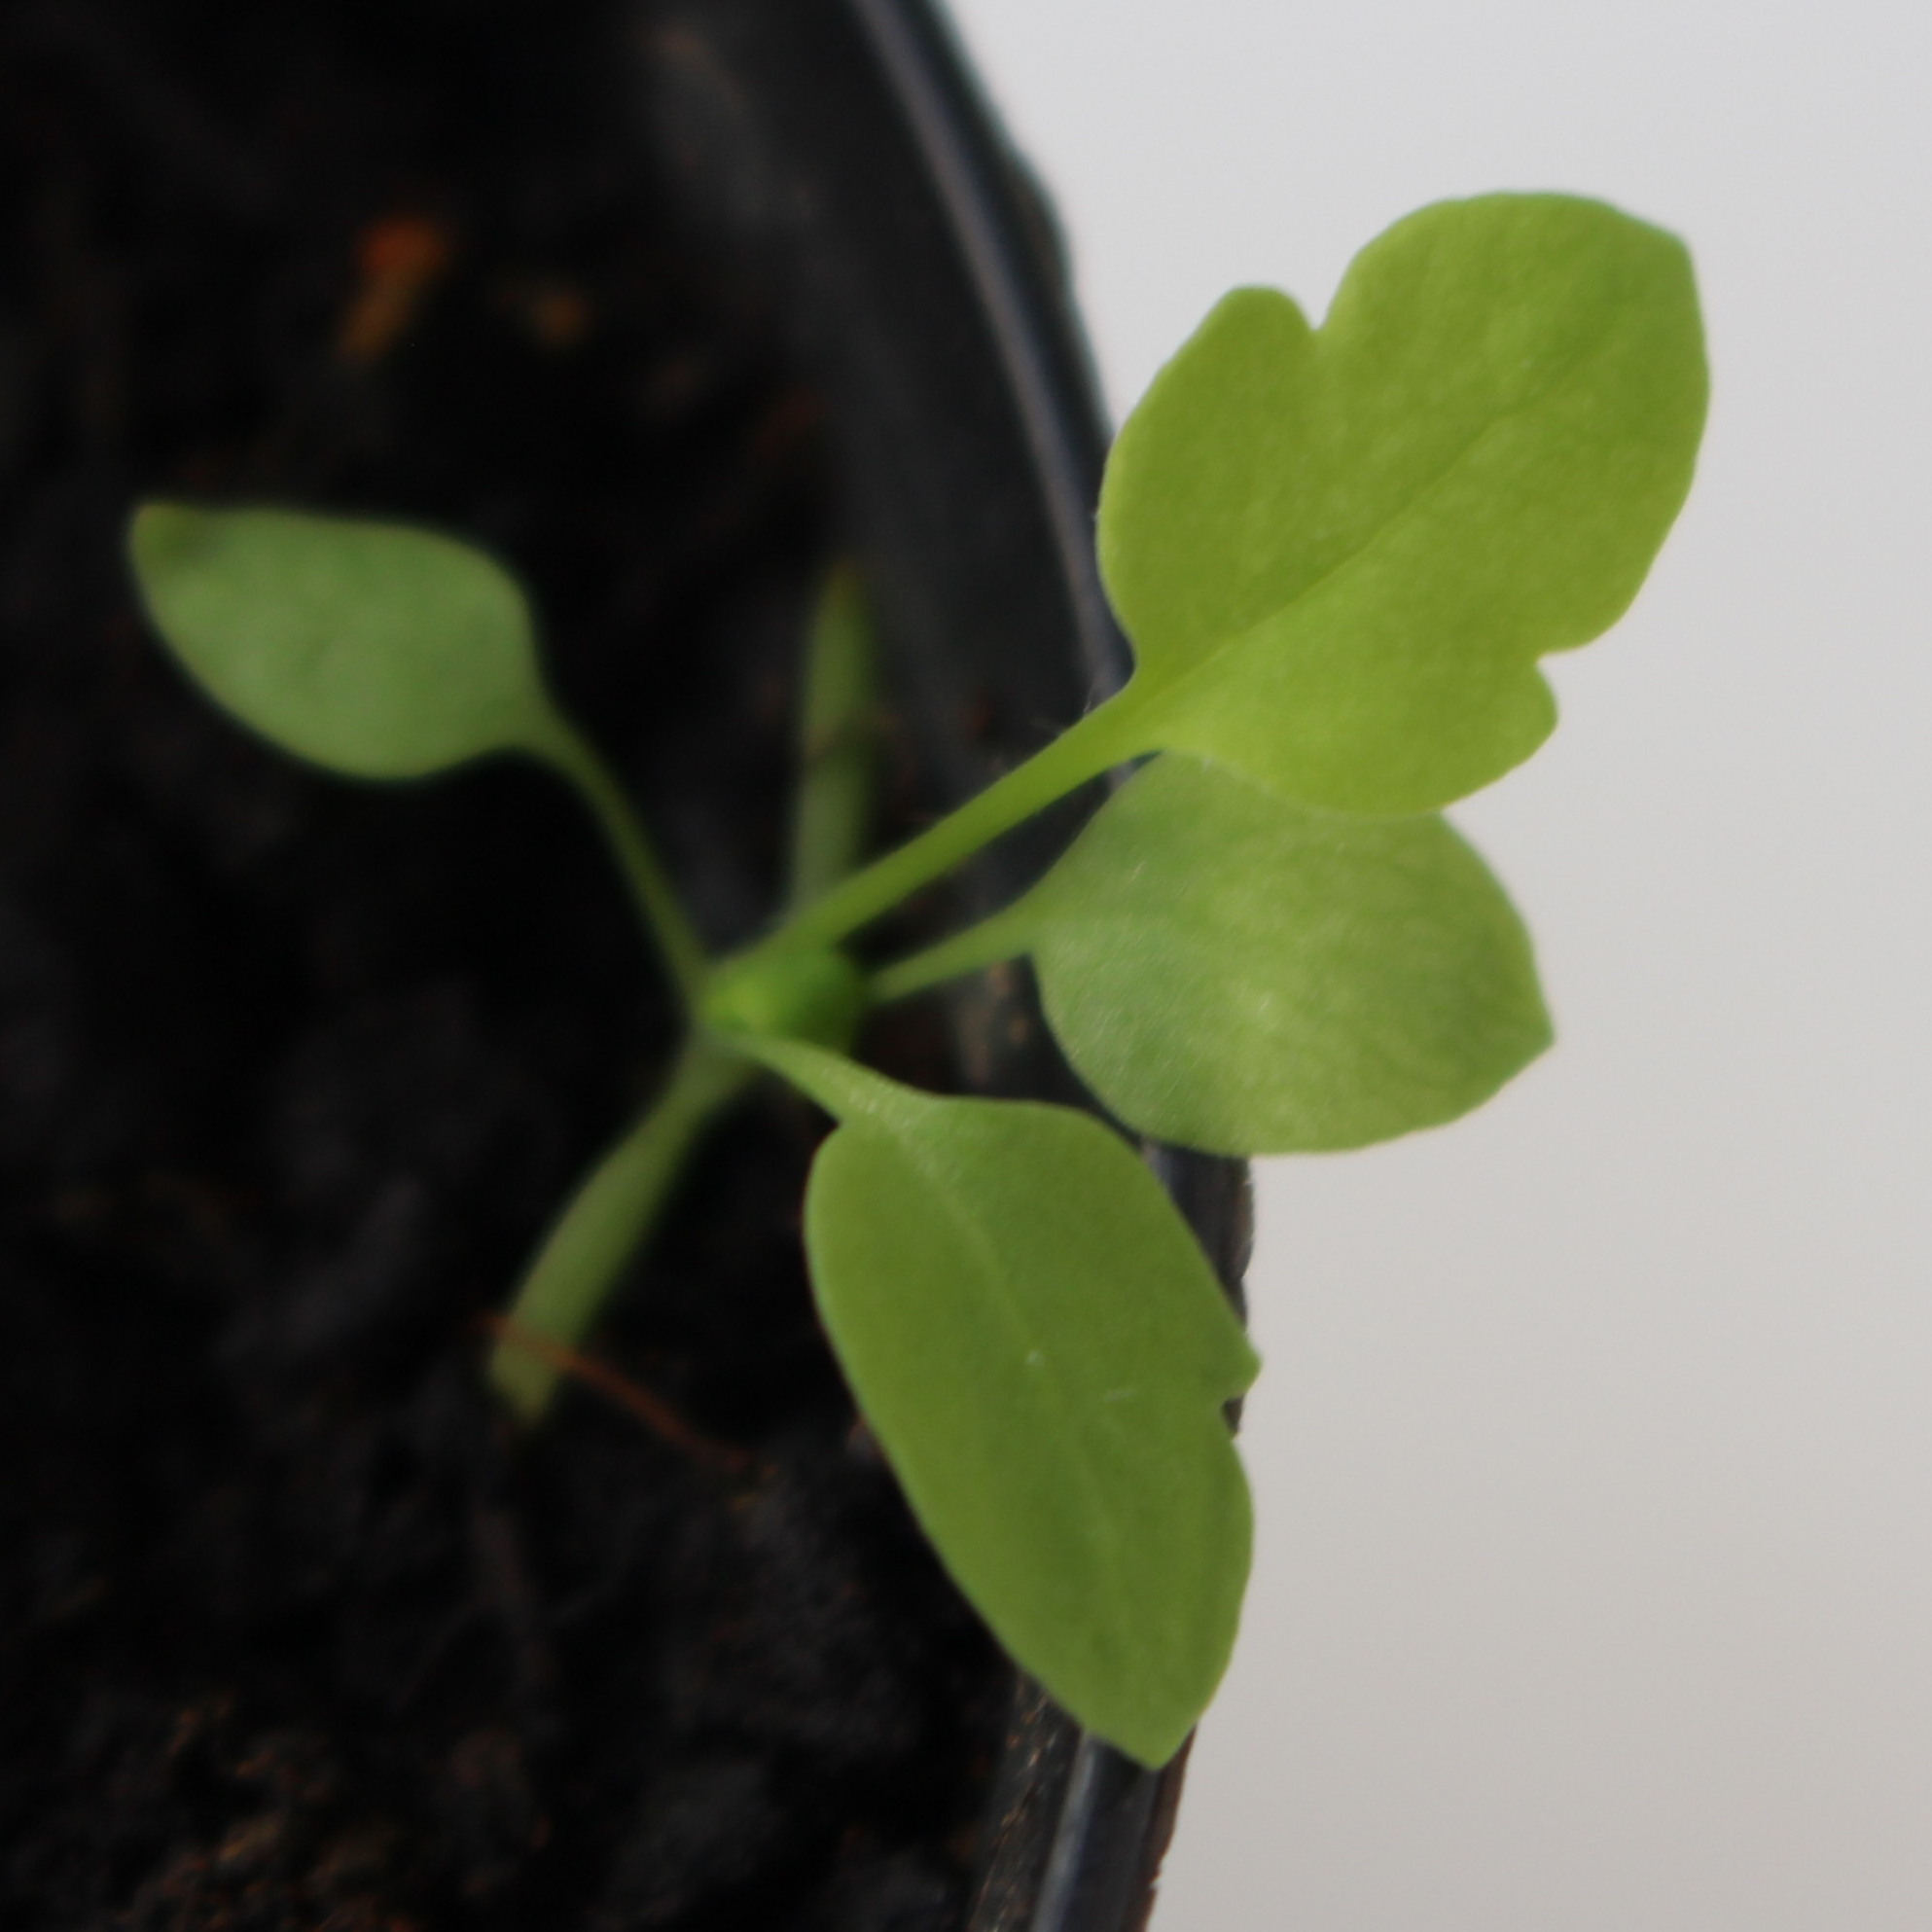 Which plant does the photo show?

Papaver rhoeas
